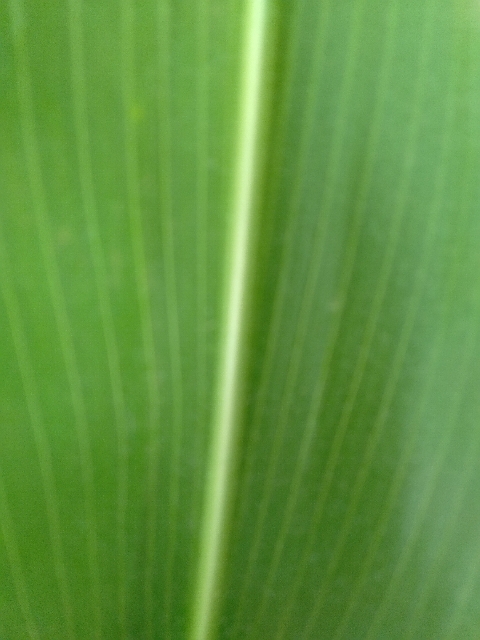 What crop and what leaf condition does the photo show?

maize, healthy
